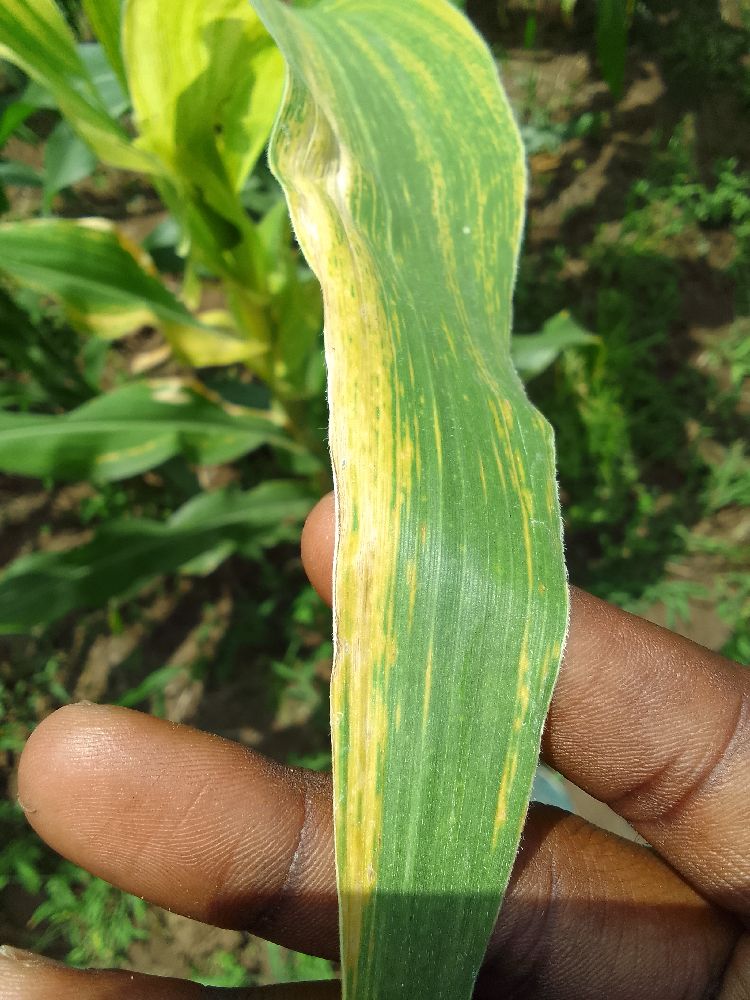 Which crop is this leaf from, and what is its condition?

maize, maize lethal necrosis
